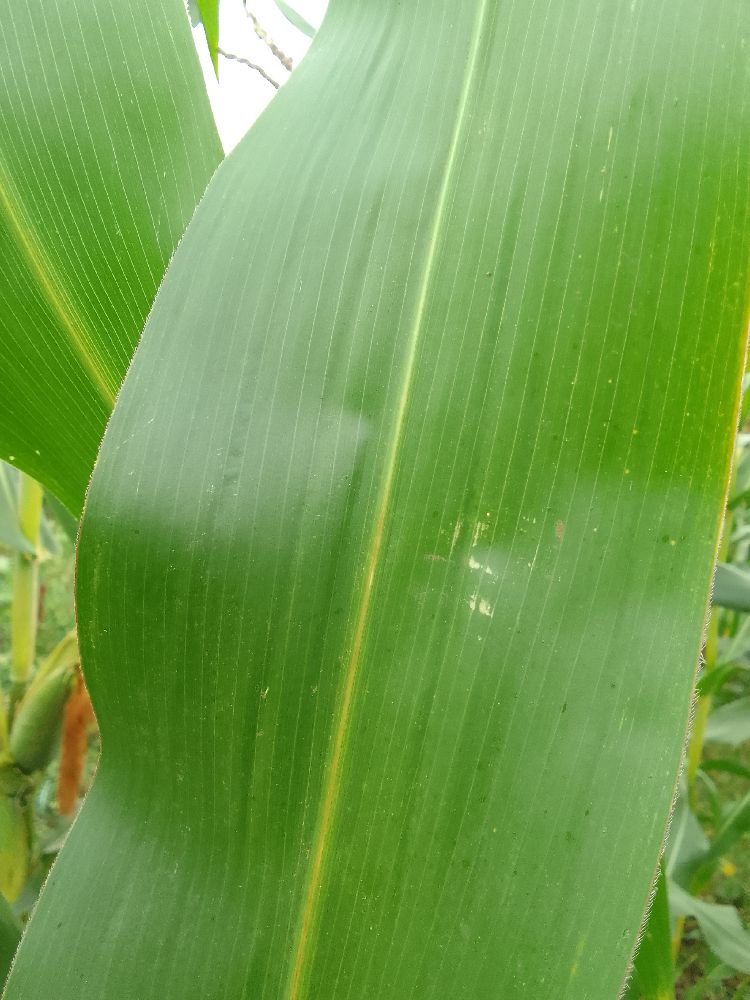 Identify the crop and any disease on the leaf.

maize, healthy
